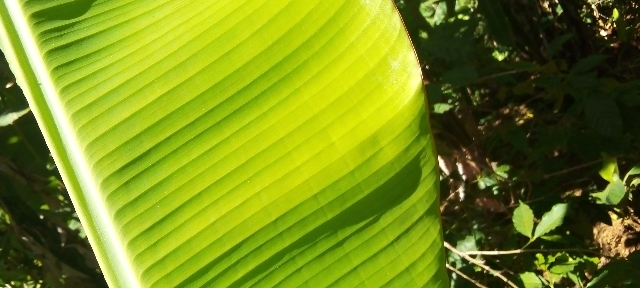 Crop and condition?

banana, healthy
